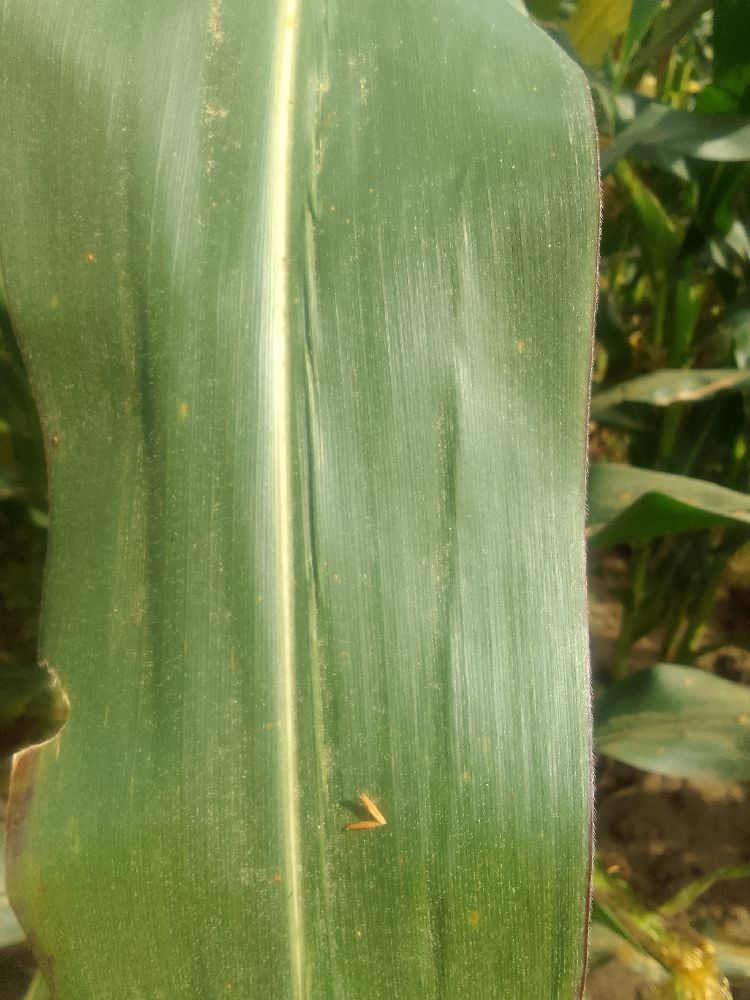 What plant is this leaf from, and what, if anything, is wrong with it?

maize, healthy
